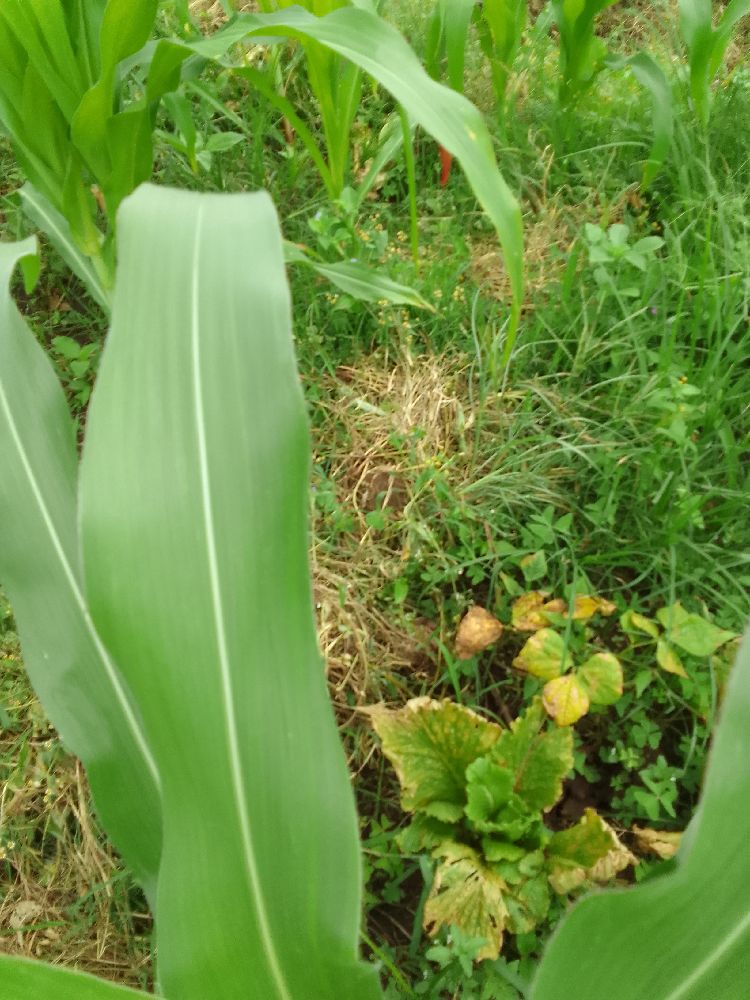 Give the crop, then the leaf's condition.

maize, healthy
